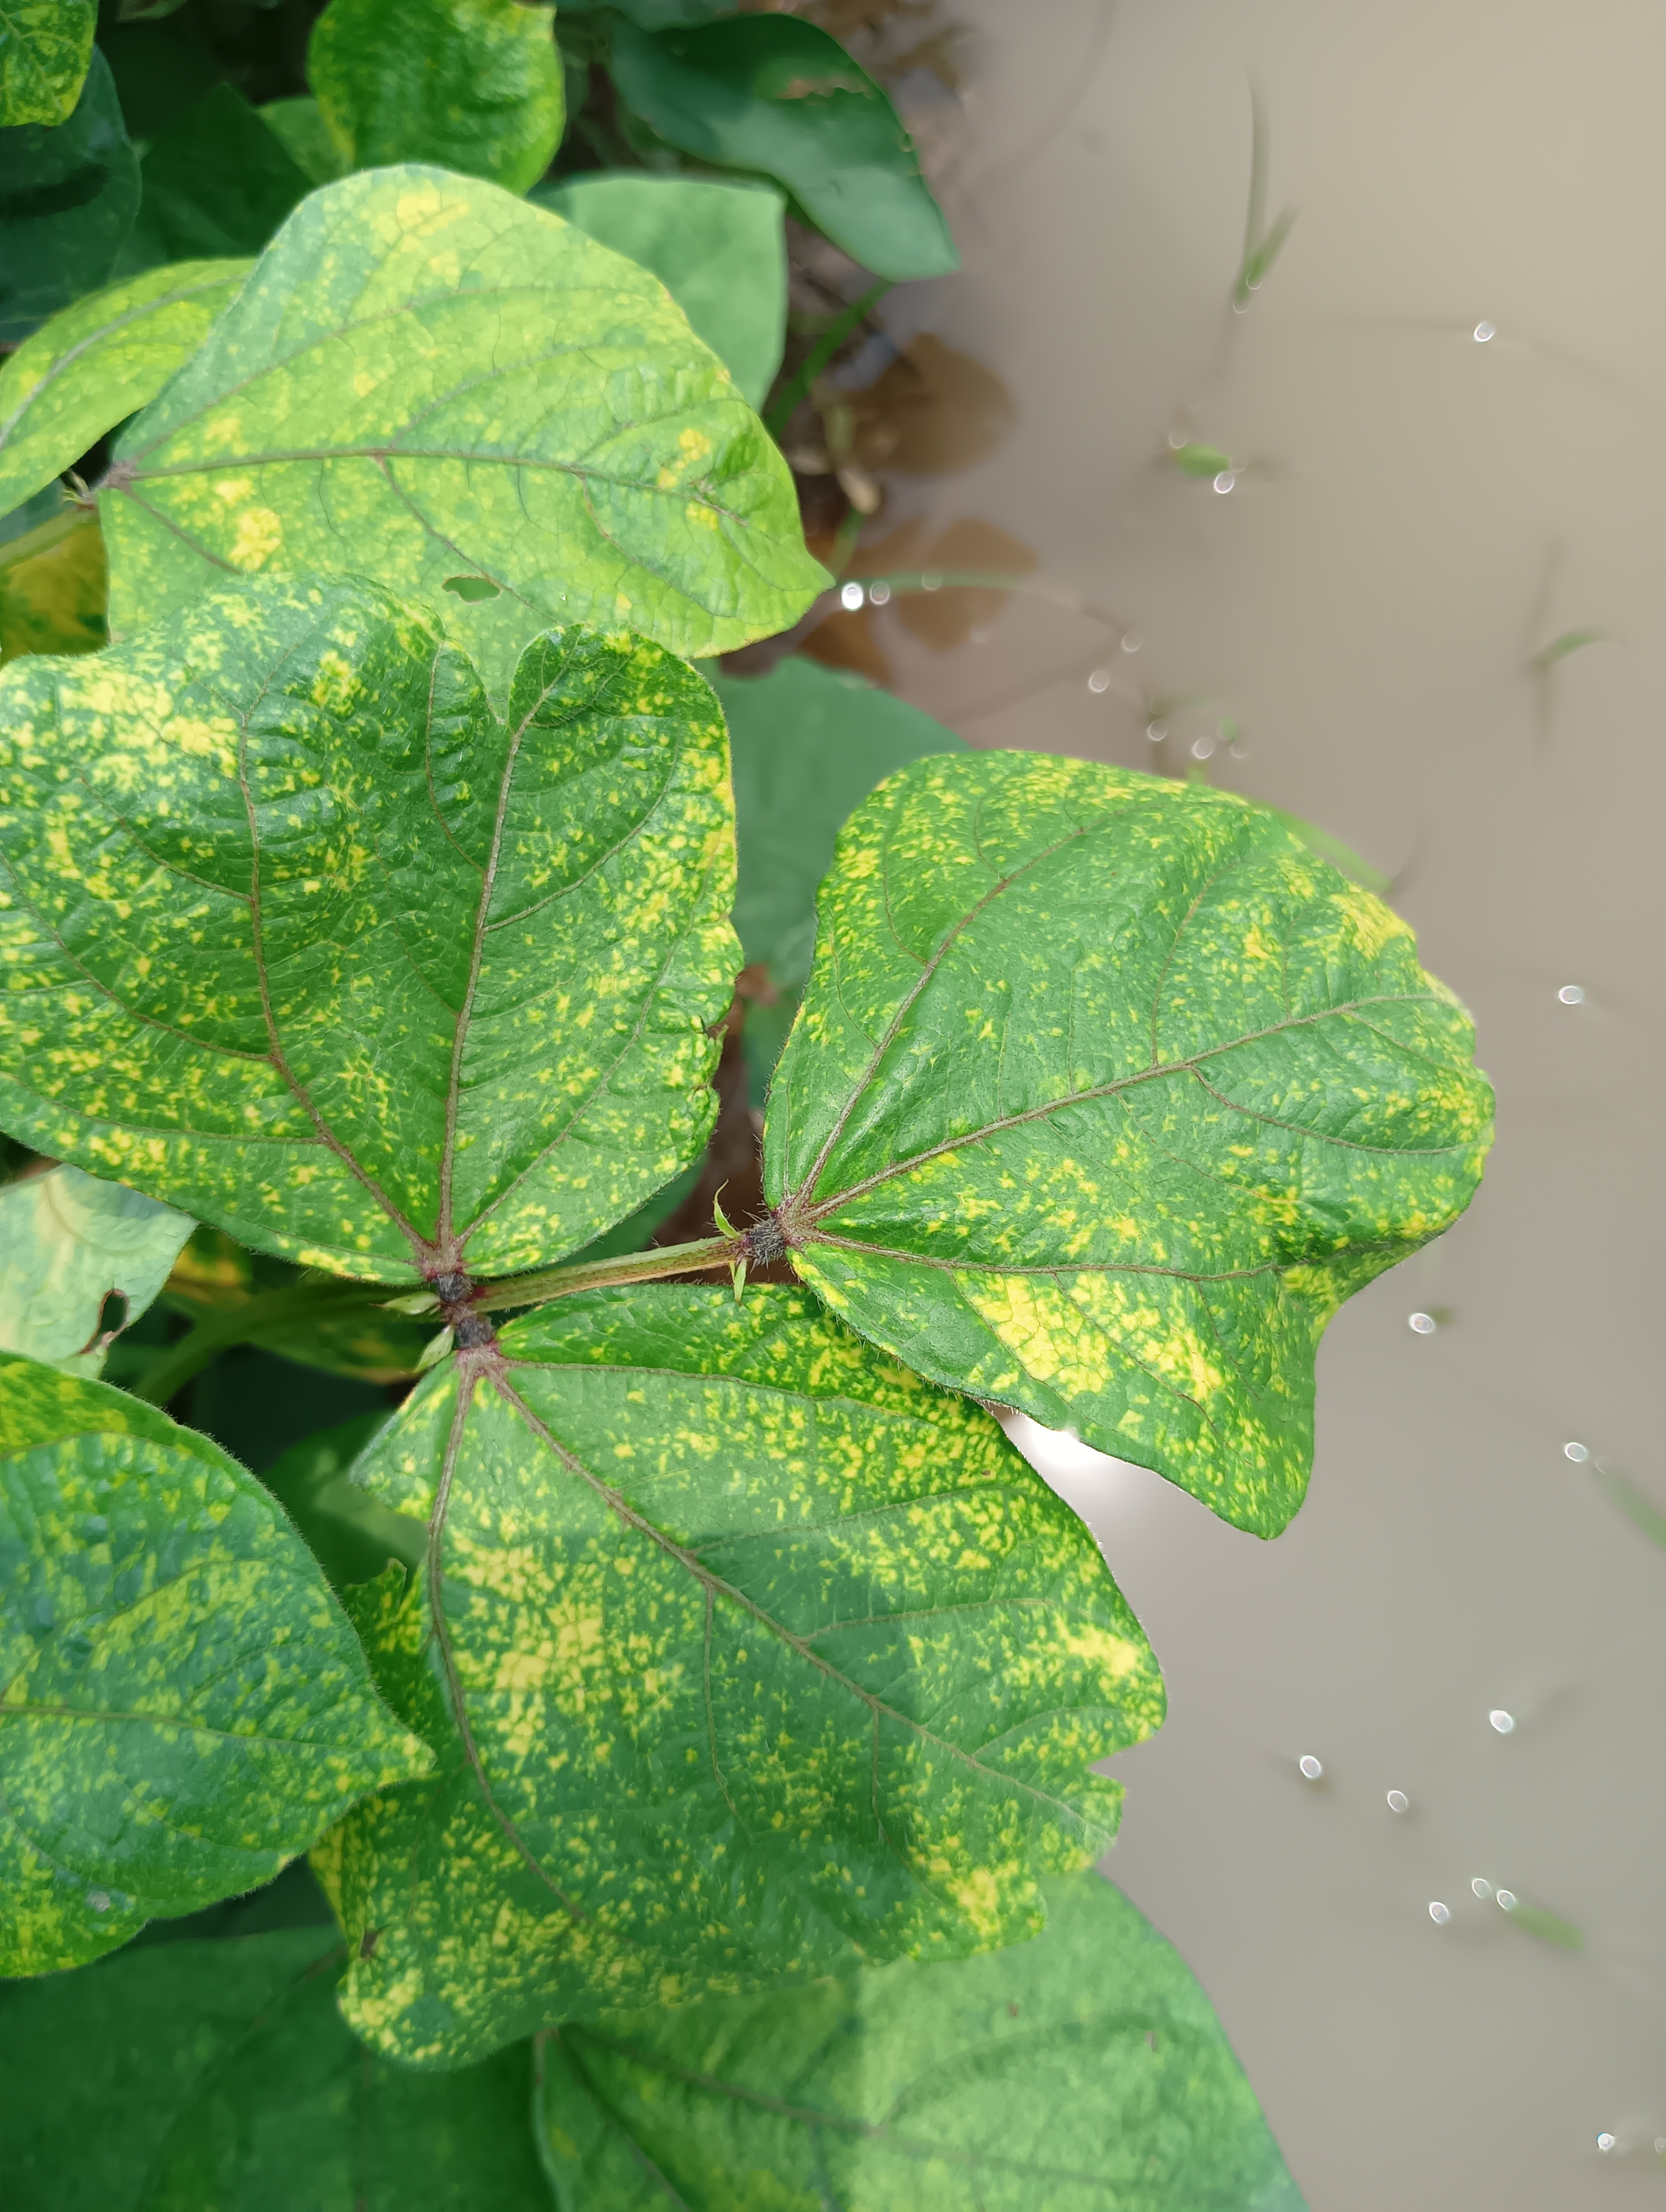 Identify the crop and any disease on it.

mungbean, yellow mosaic
